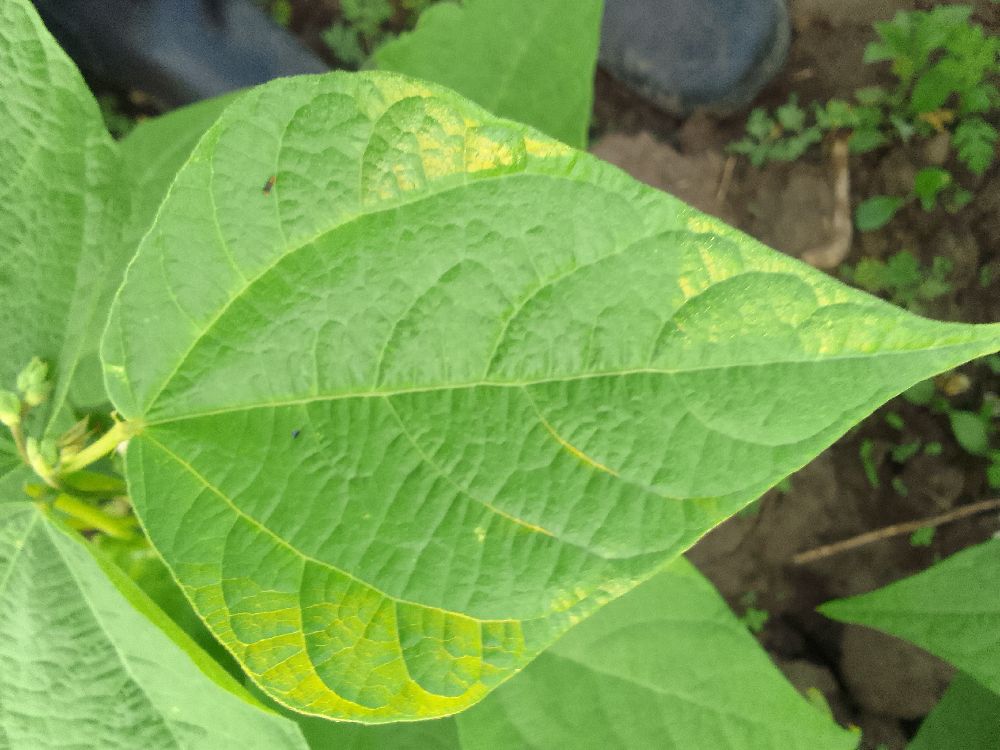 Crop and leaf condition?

common bean, healthy
